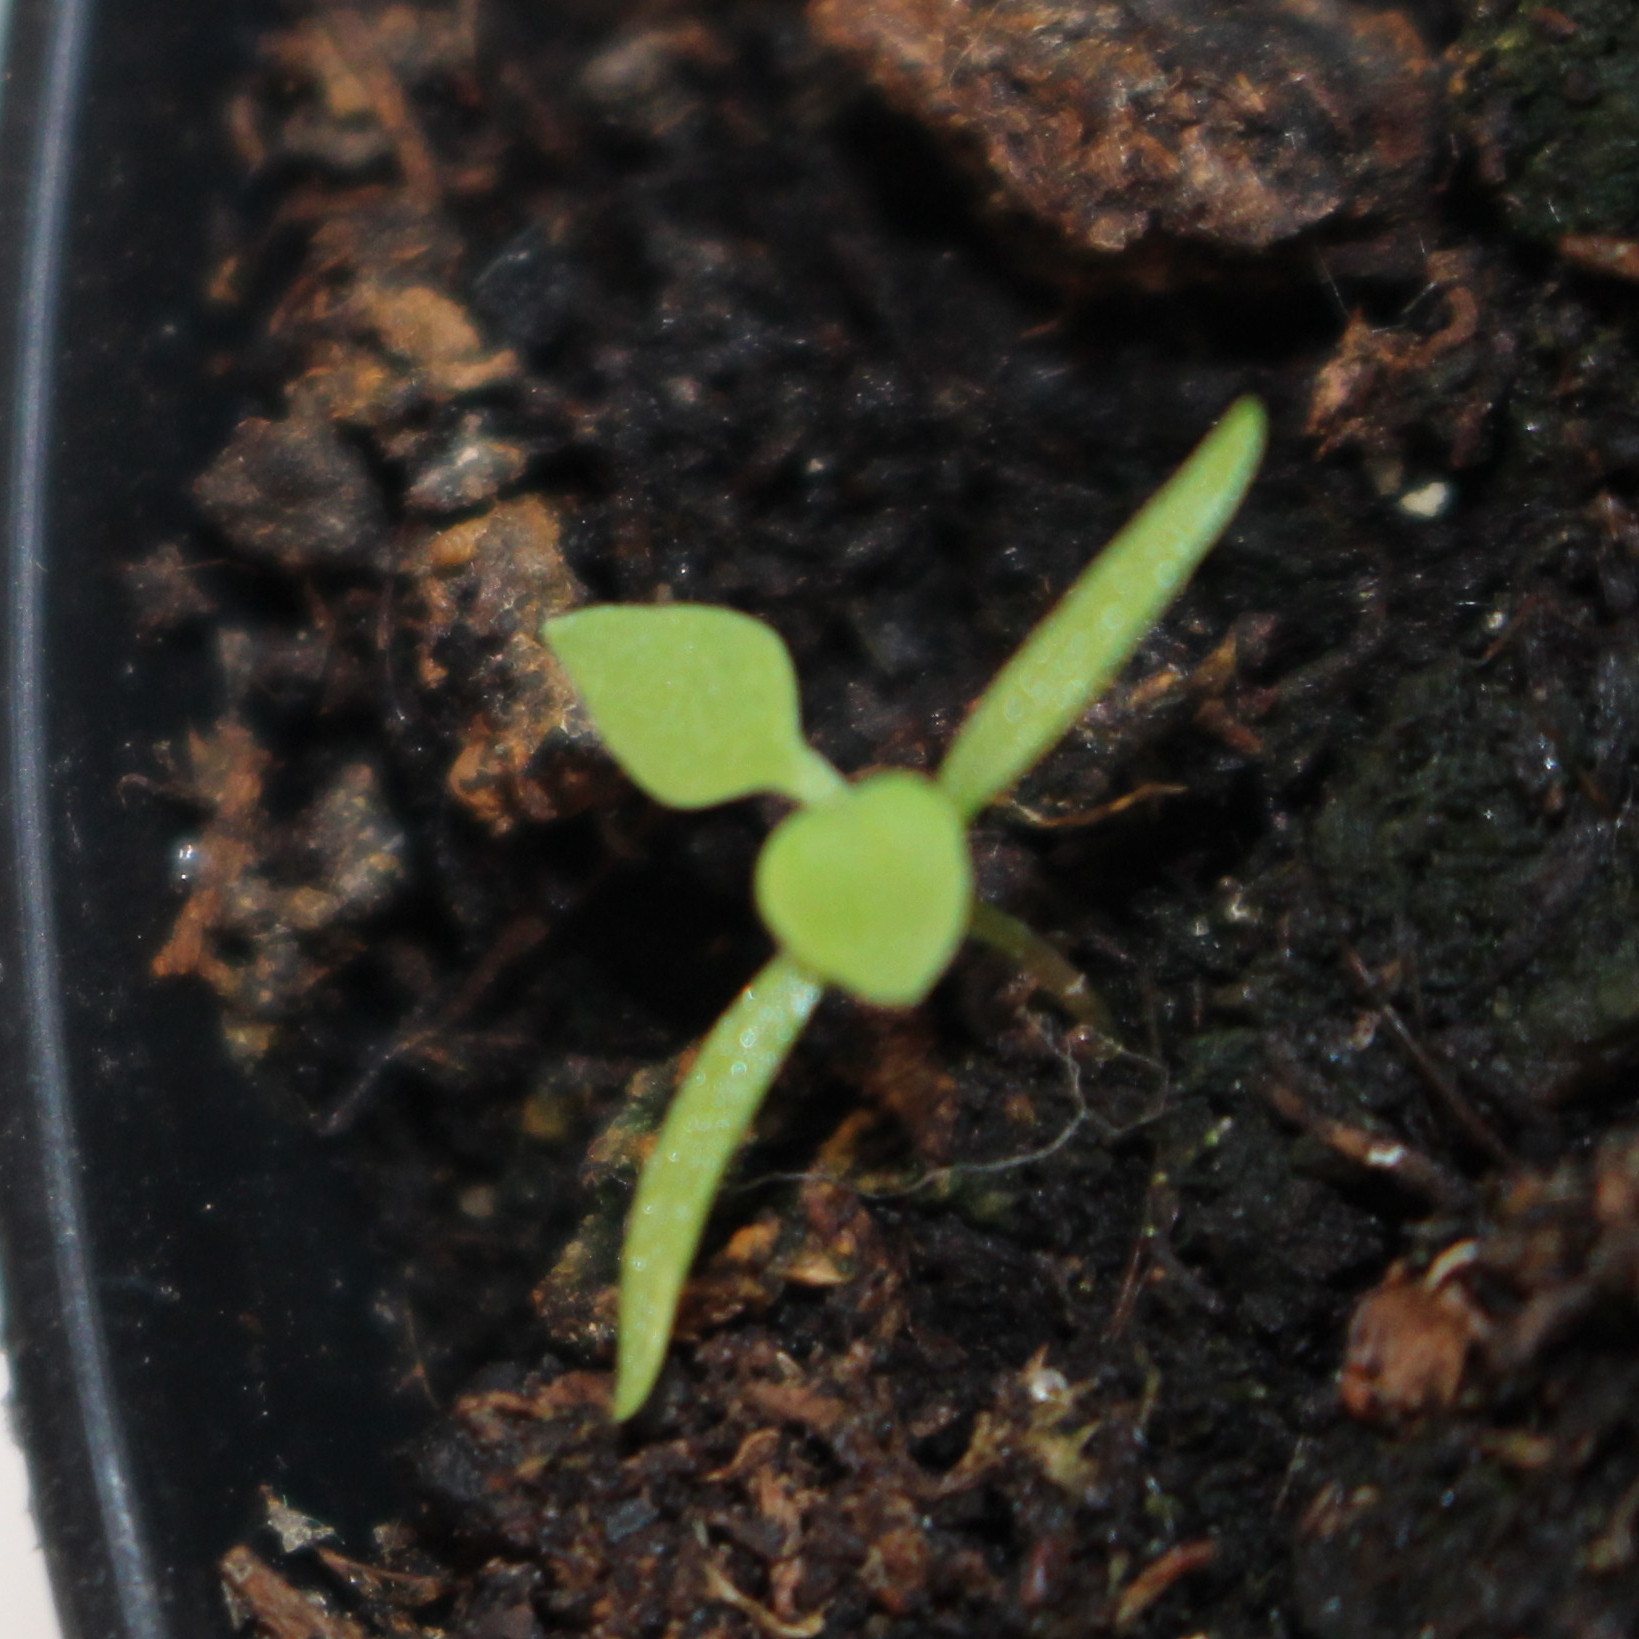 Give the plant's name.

Papaver rhoeas
